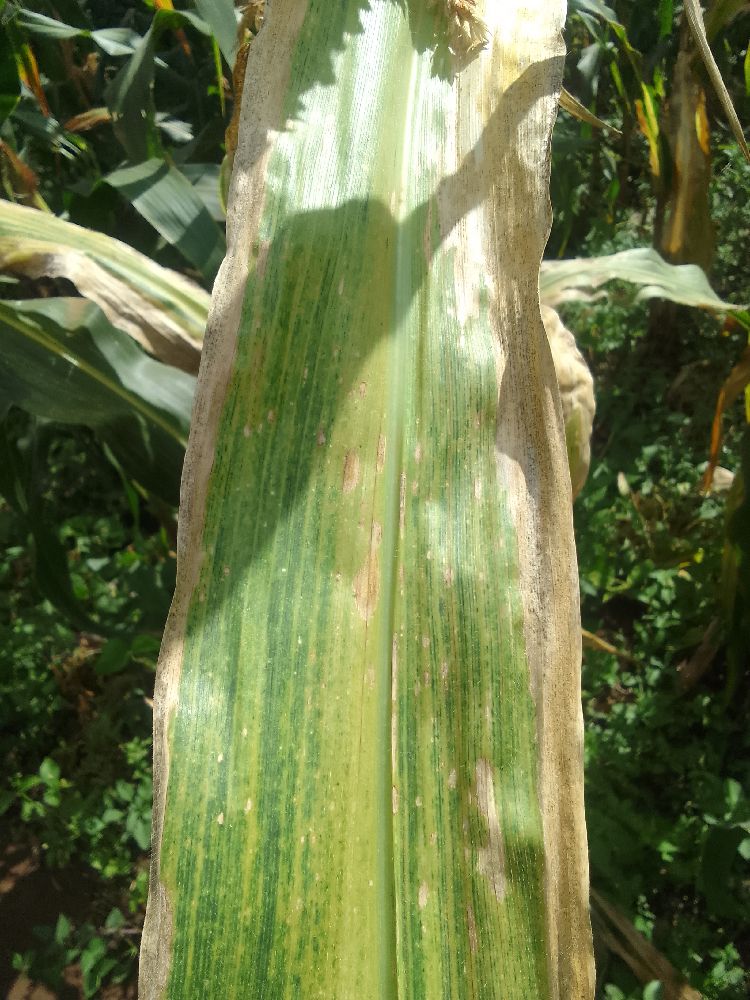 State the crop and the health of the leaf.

maize, maize lethal necrosis
